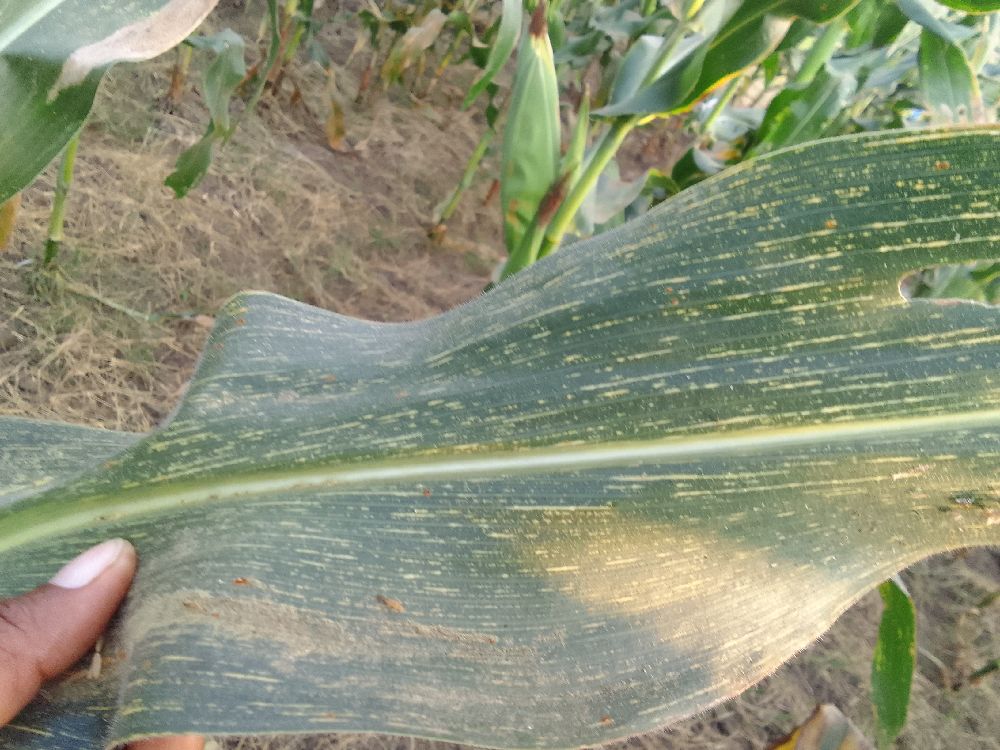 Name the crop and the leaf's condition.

maize, maize streak virus
